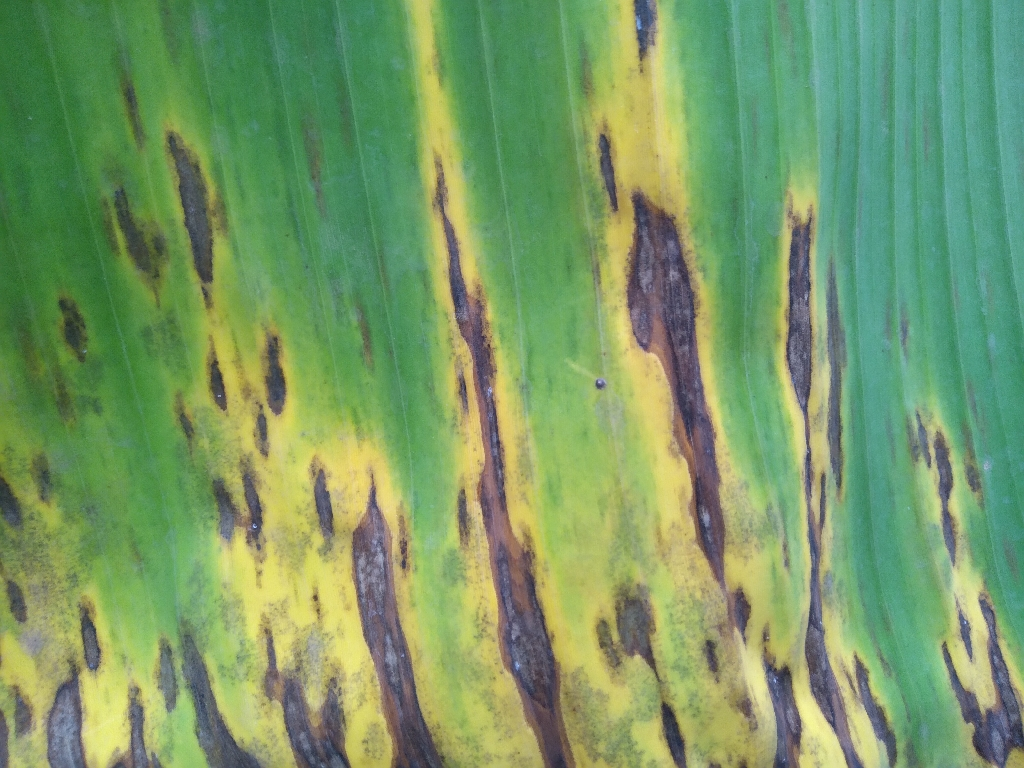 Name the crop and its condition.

banana, black sigatoka
